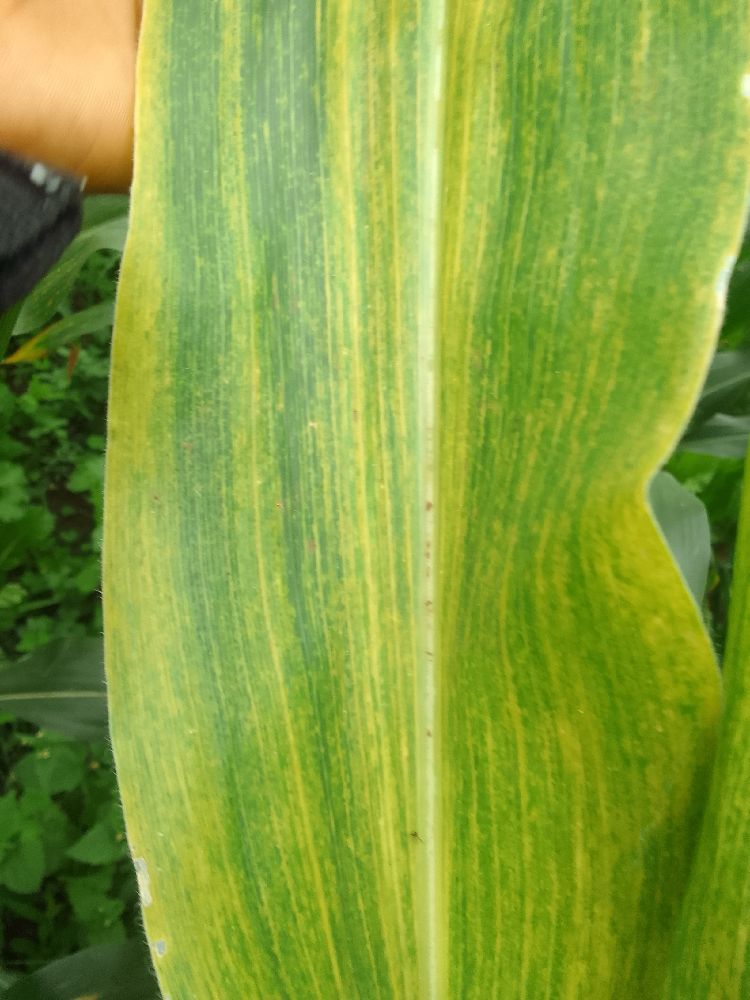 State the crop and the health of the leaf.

maize, maize lethal necrosis
